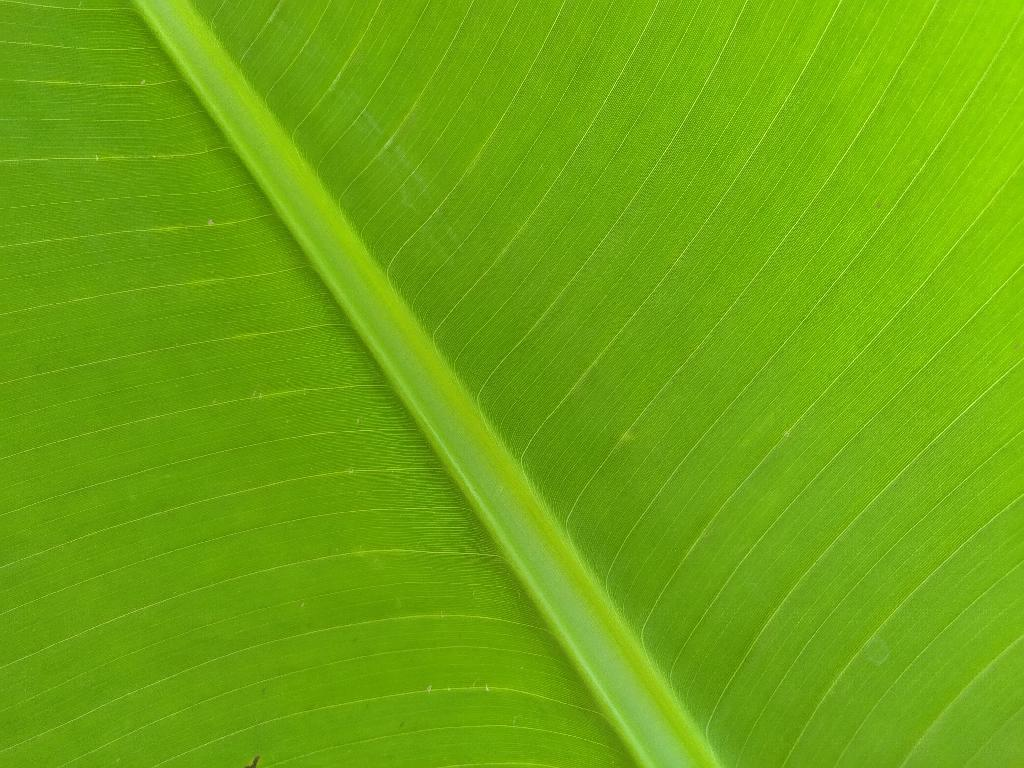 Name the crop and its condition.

banana, healthy
